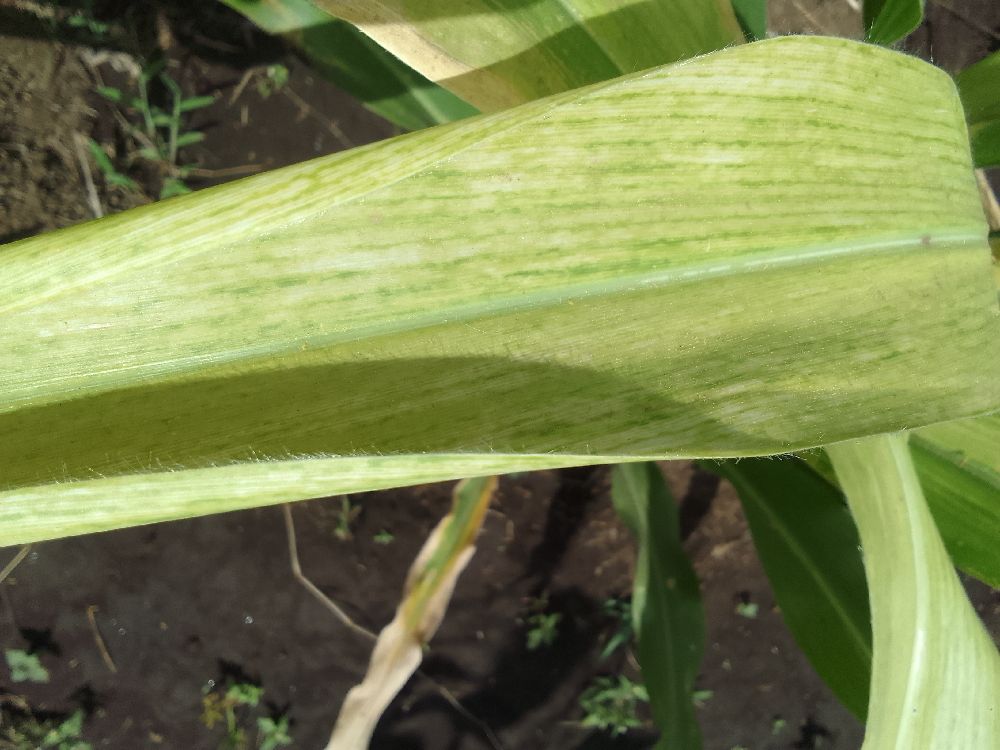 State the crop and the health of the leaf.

maize, maize lethal necrosis
